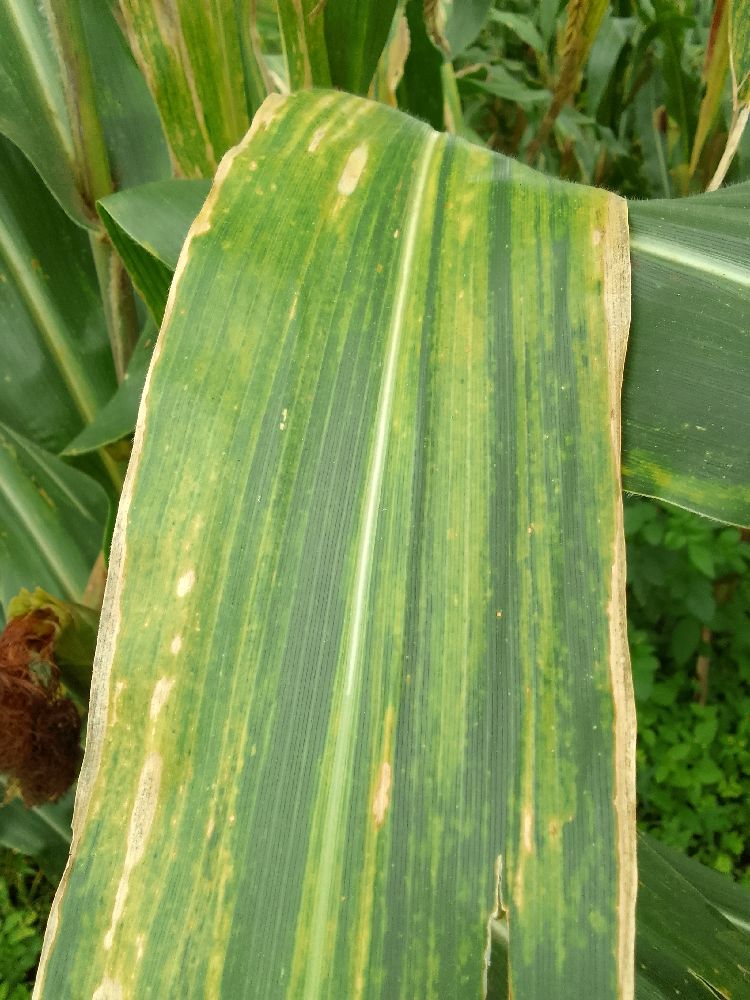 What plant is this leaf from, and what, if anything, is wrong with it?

maize, maize lethal necrosis
